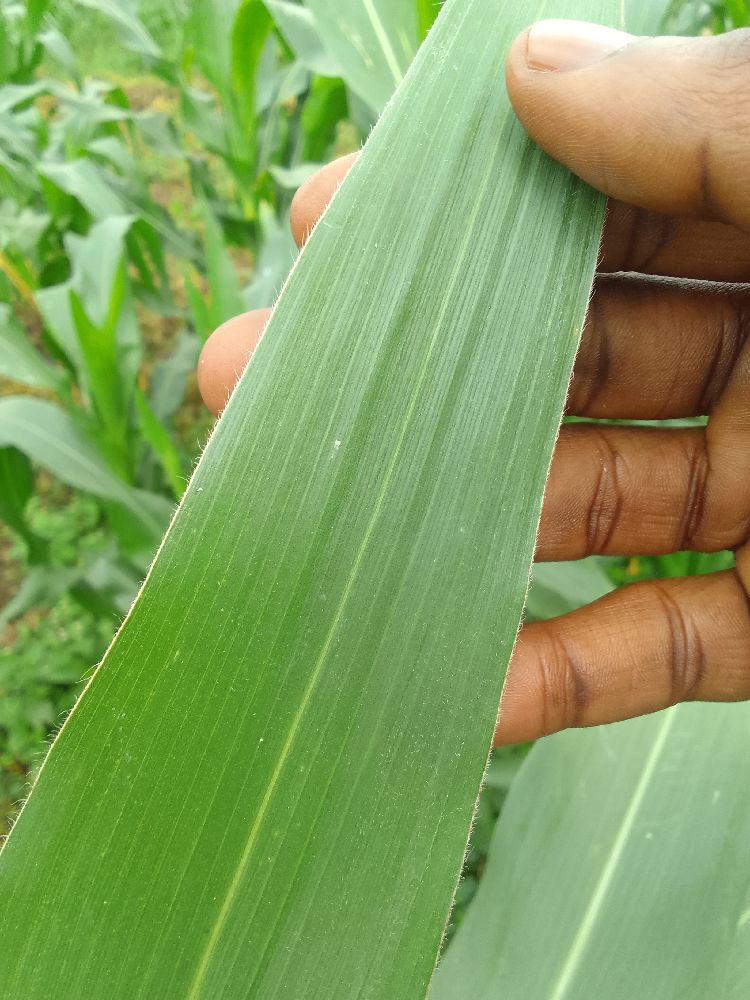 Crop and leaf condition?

maize, healthy
